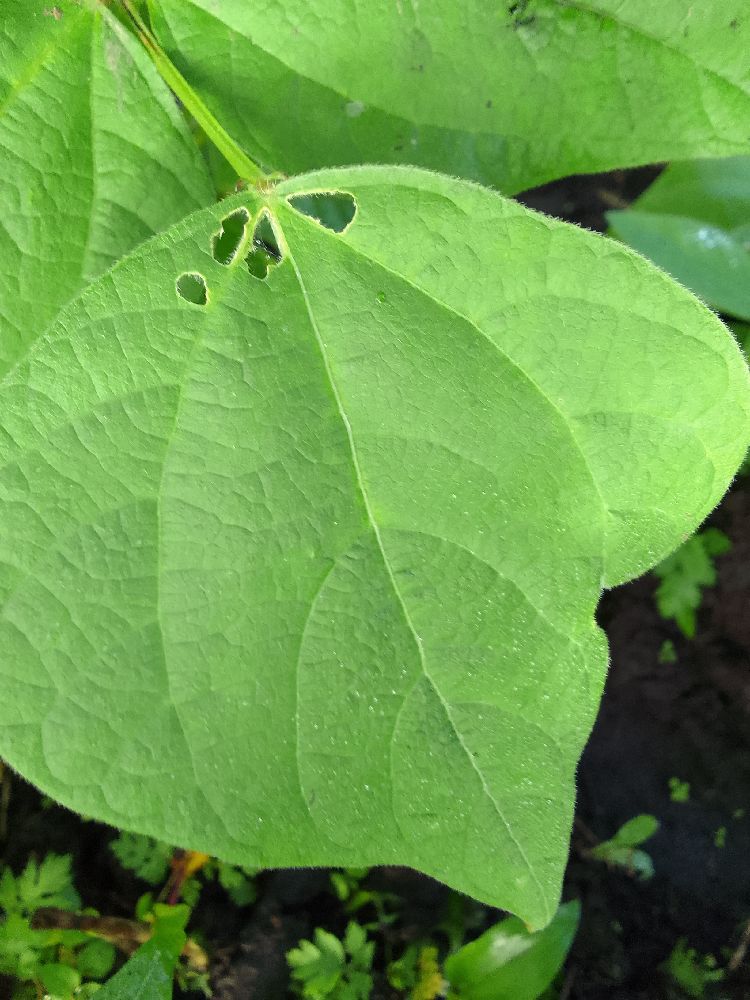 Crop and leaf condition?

common bean, healthy
